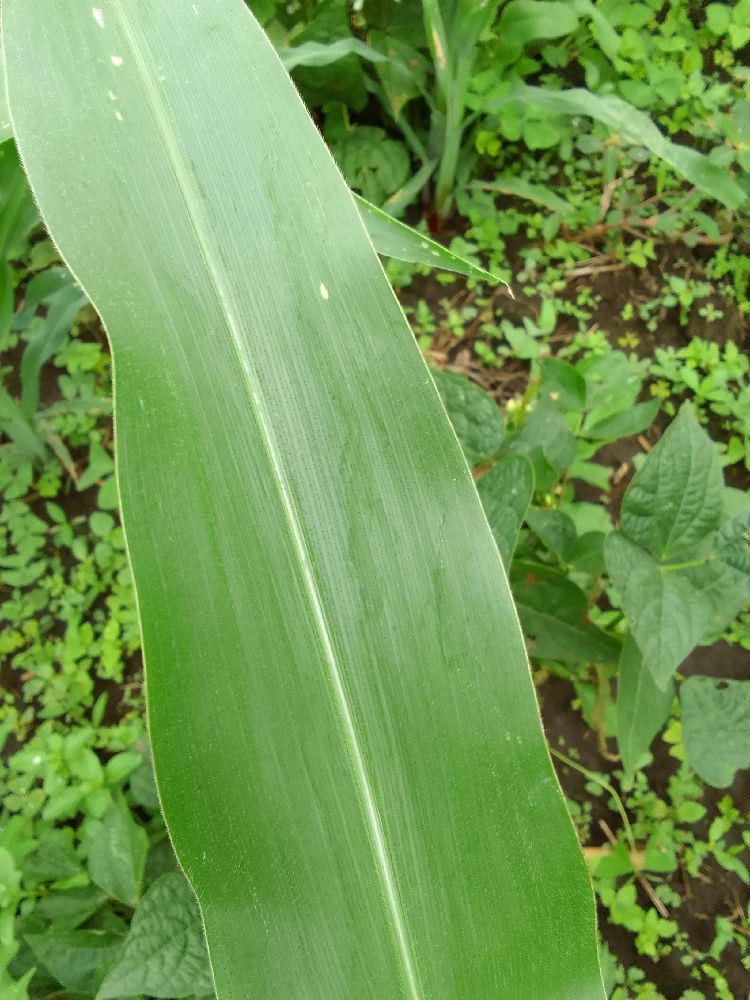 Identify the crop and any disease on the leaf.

maize, healthy
